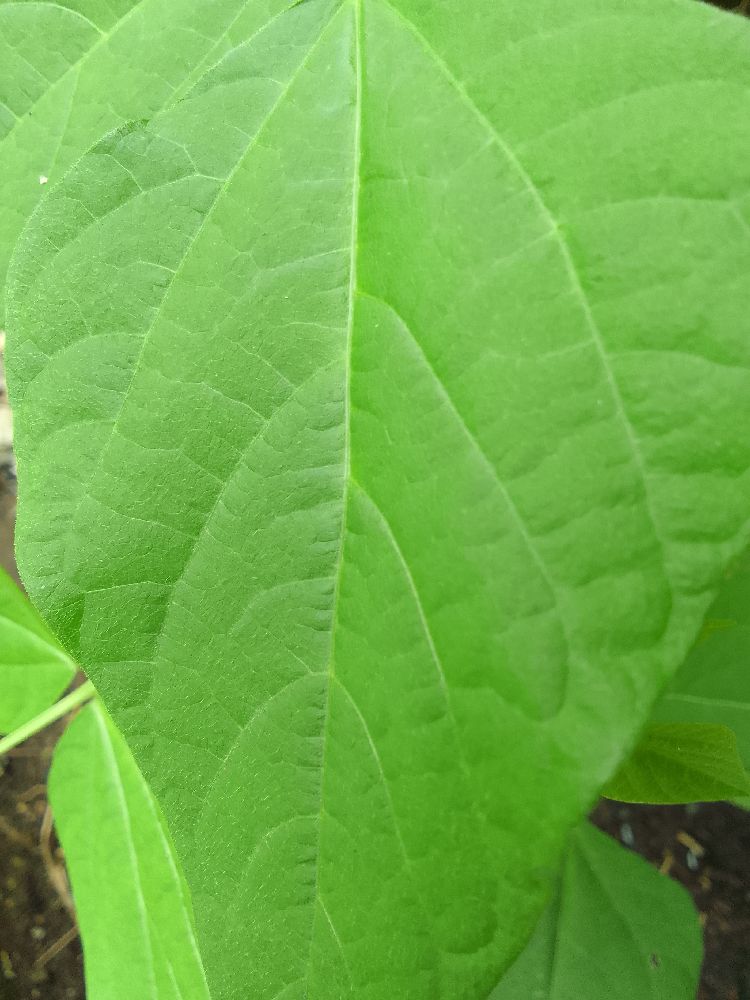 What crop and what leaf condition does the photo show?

common bean, healthy
